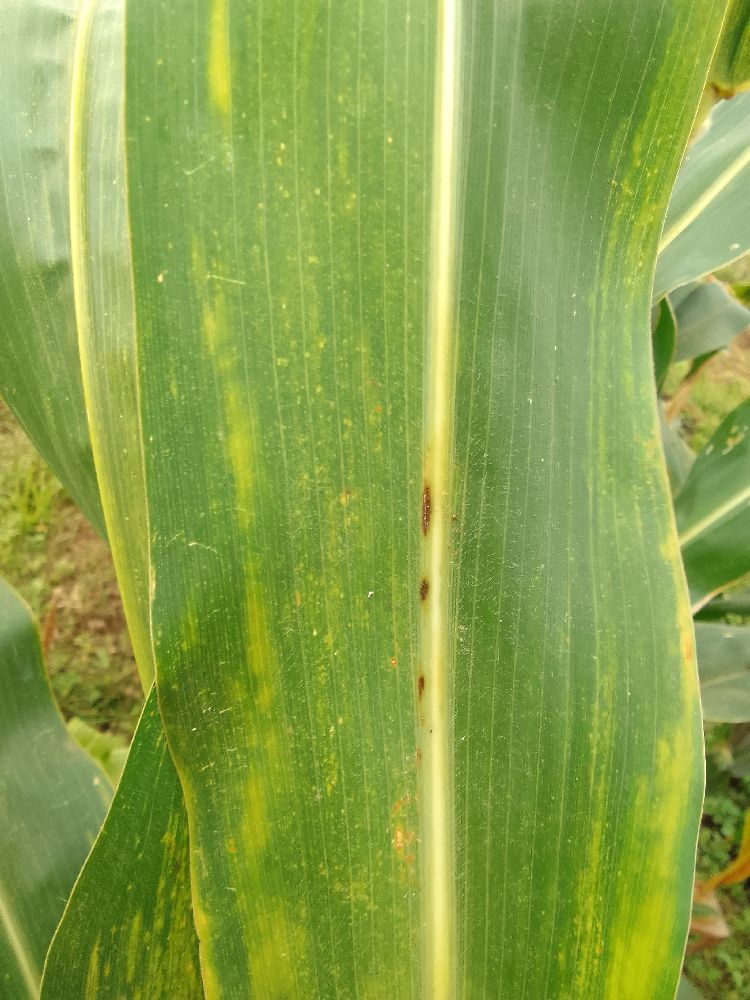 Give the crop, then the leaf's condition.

maize, maize lethal necrosis
